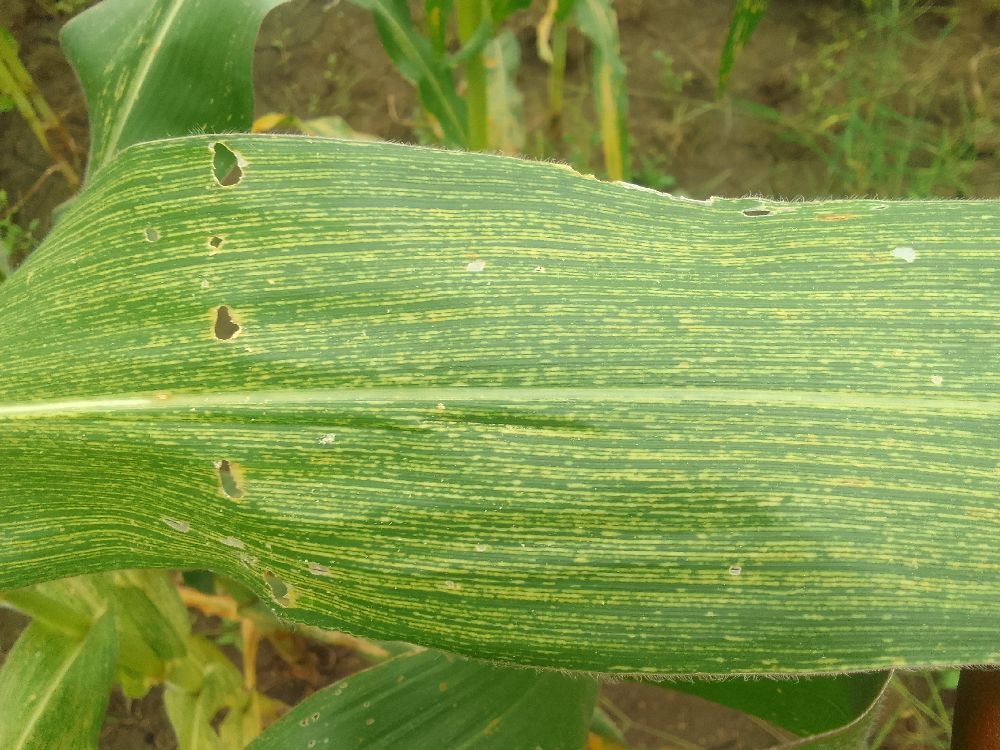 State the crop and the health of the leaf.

maize, maize streak virus
